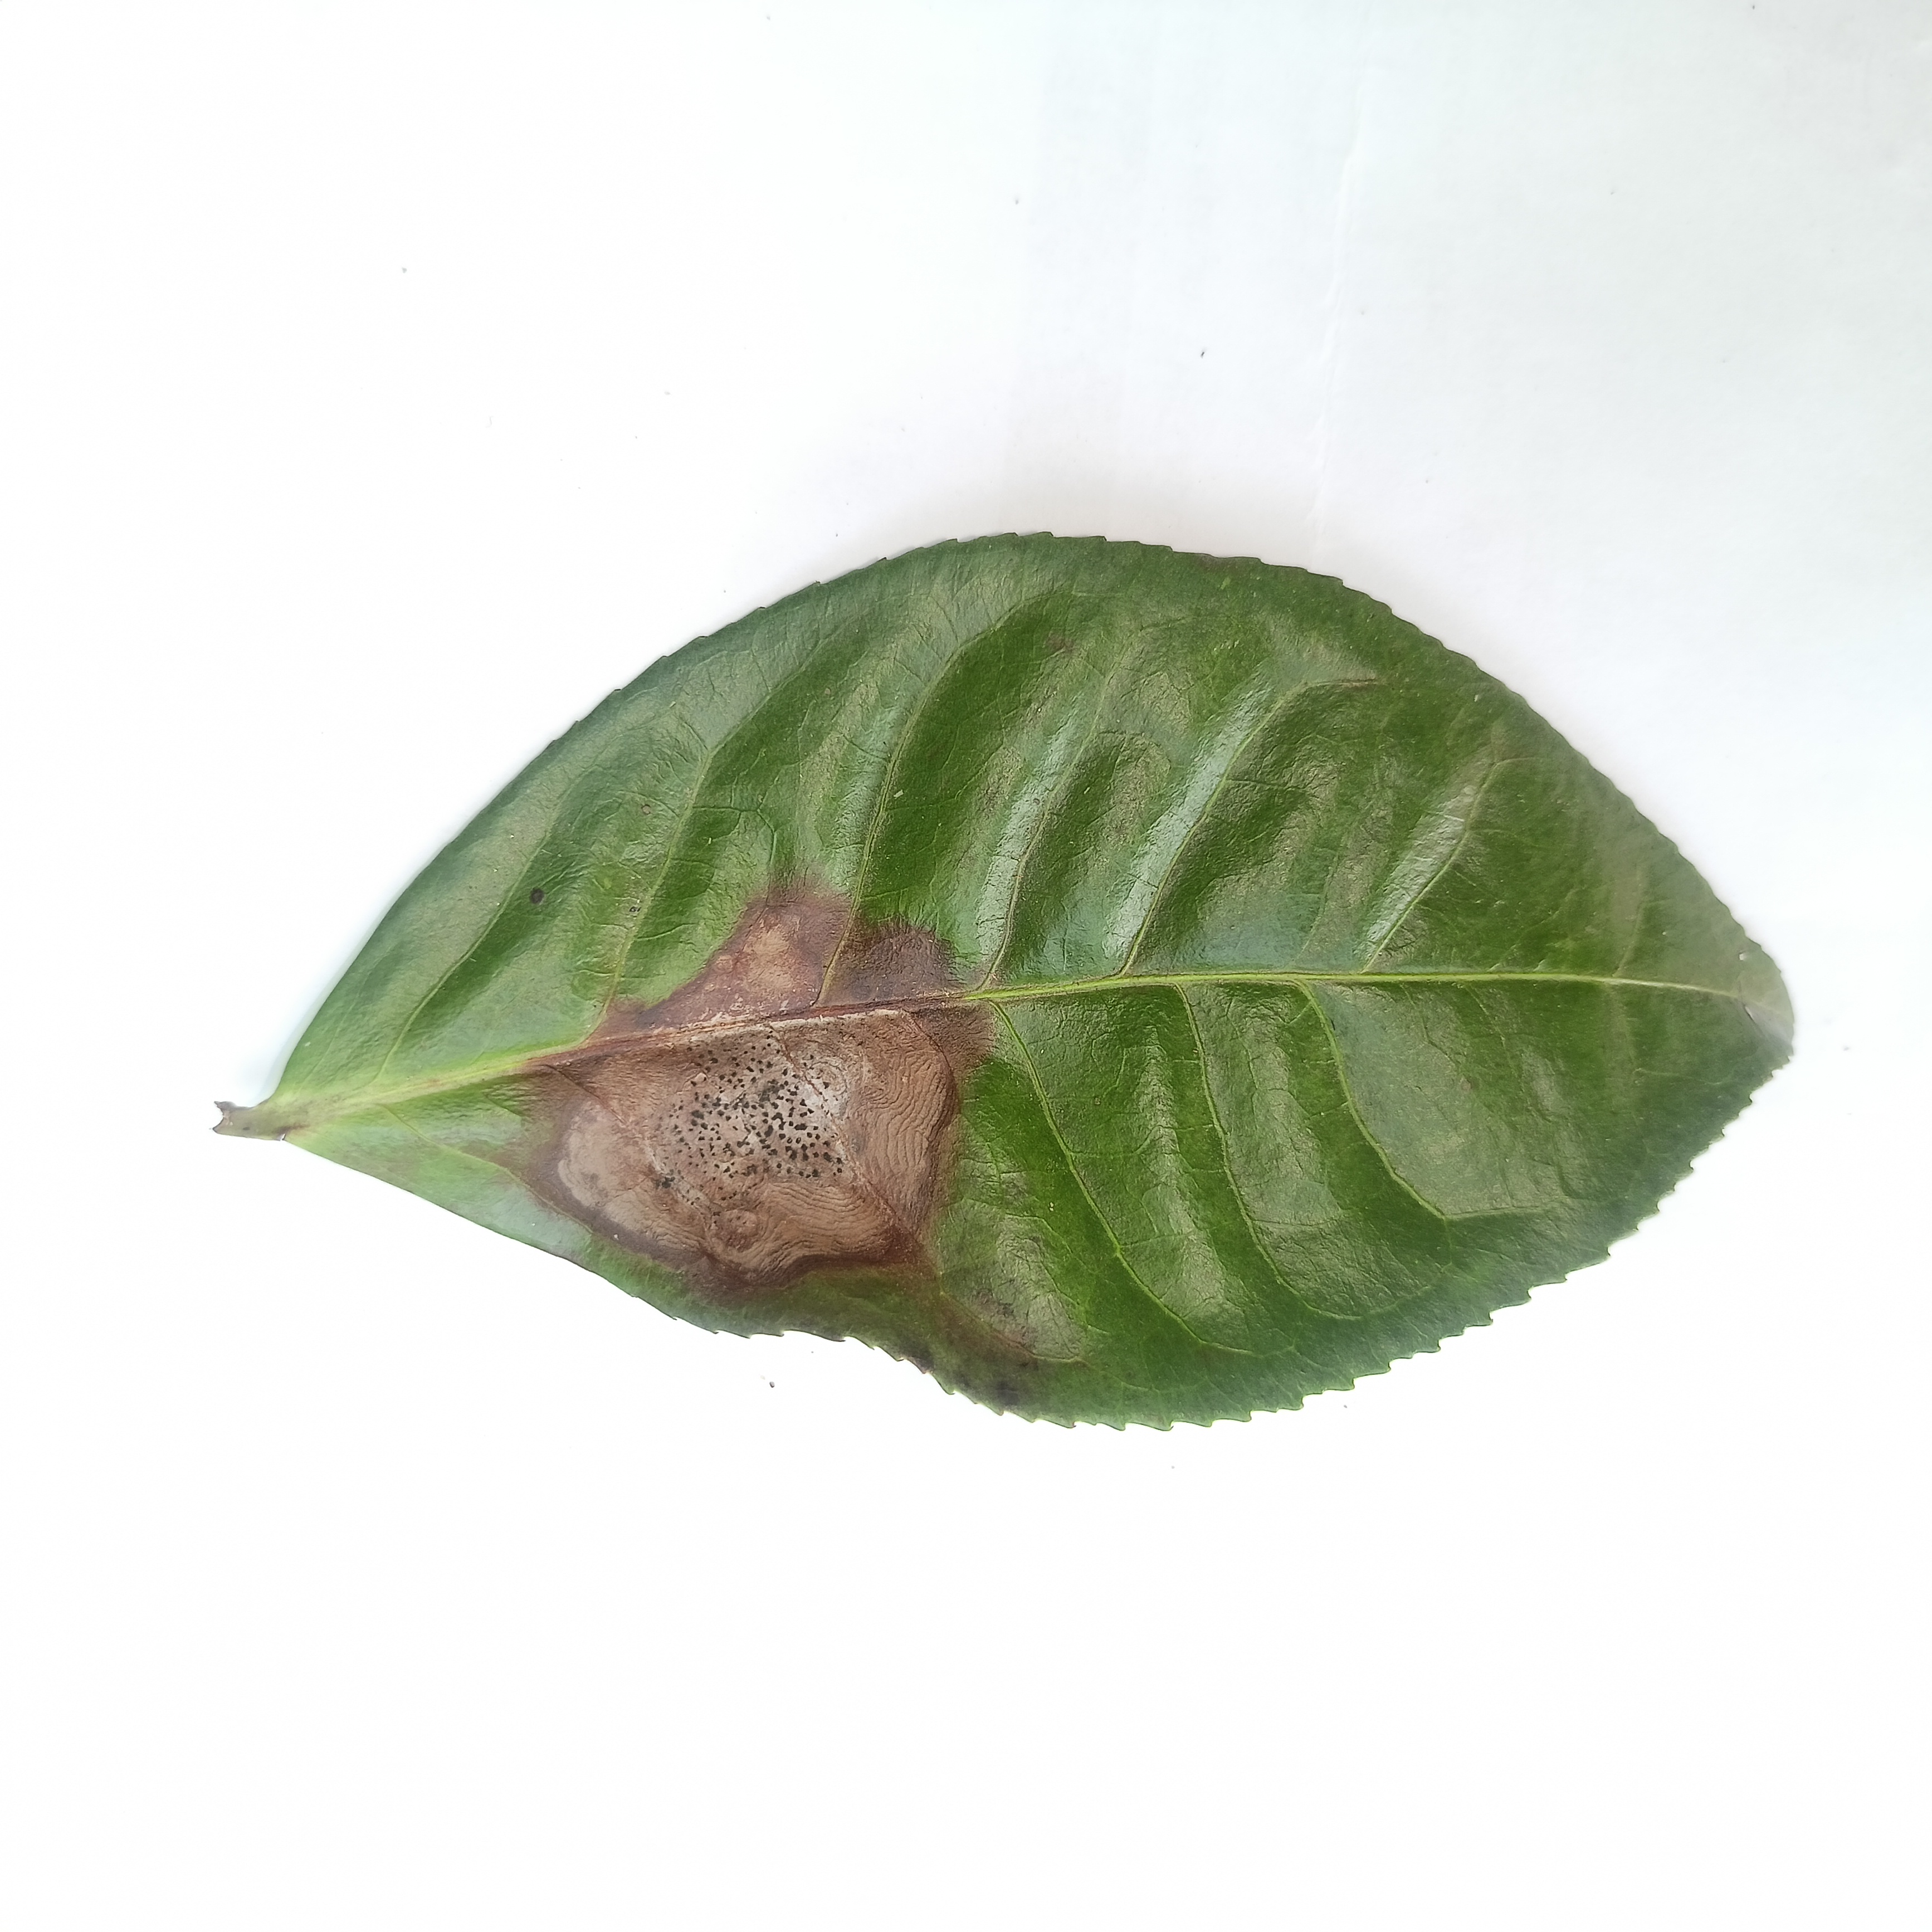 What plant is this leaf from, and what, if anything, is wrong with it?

tea, brown blight
